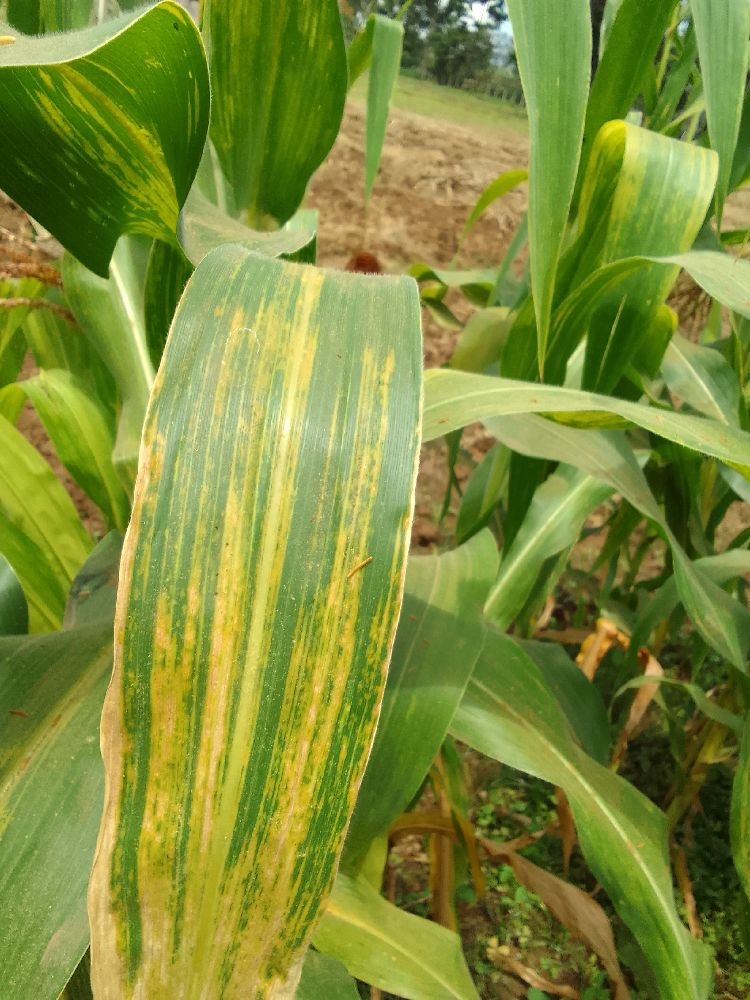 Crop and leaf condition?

maize, maize lethal necrosis
